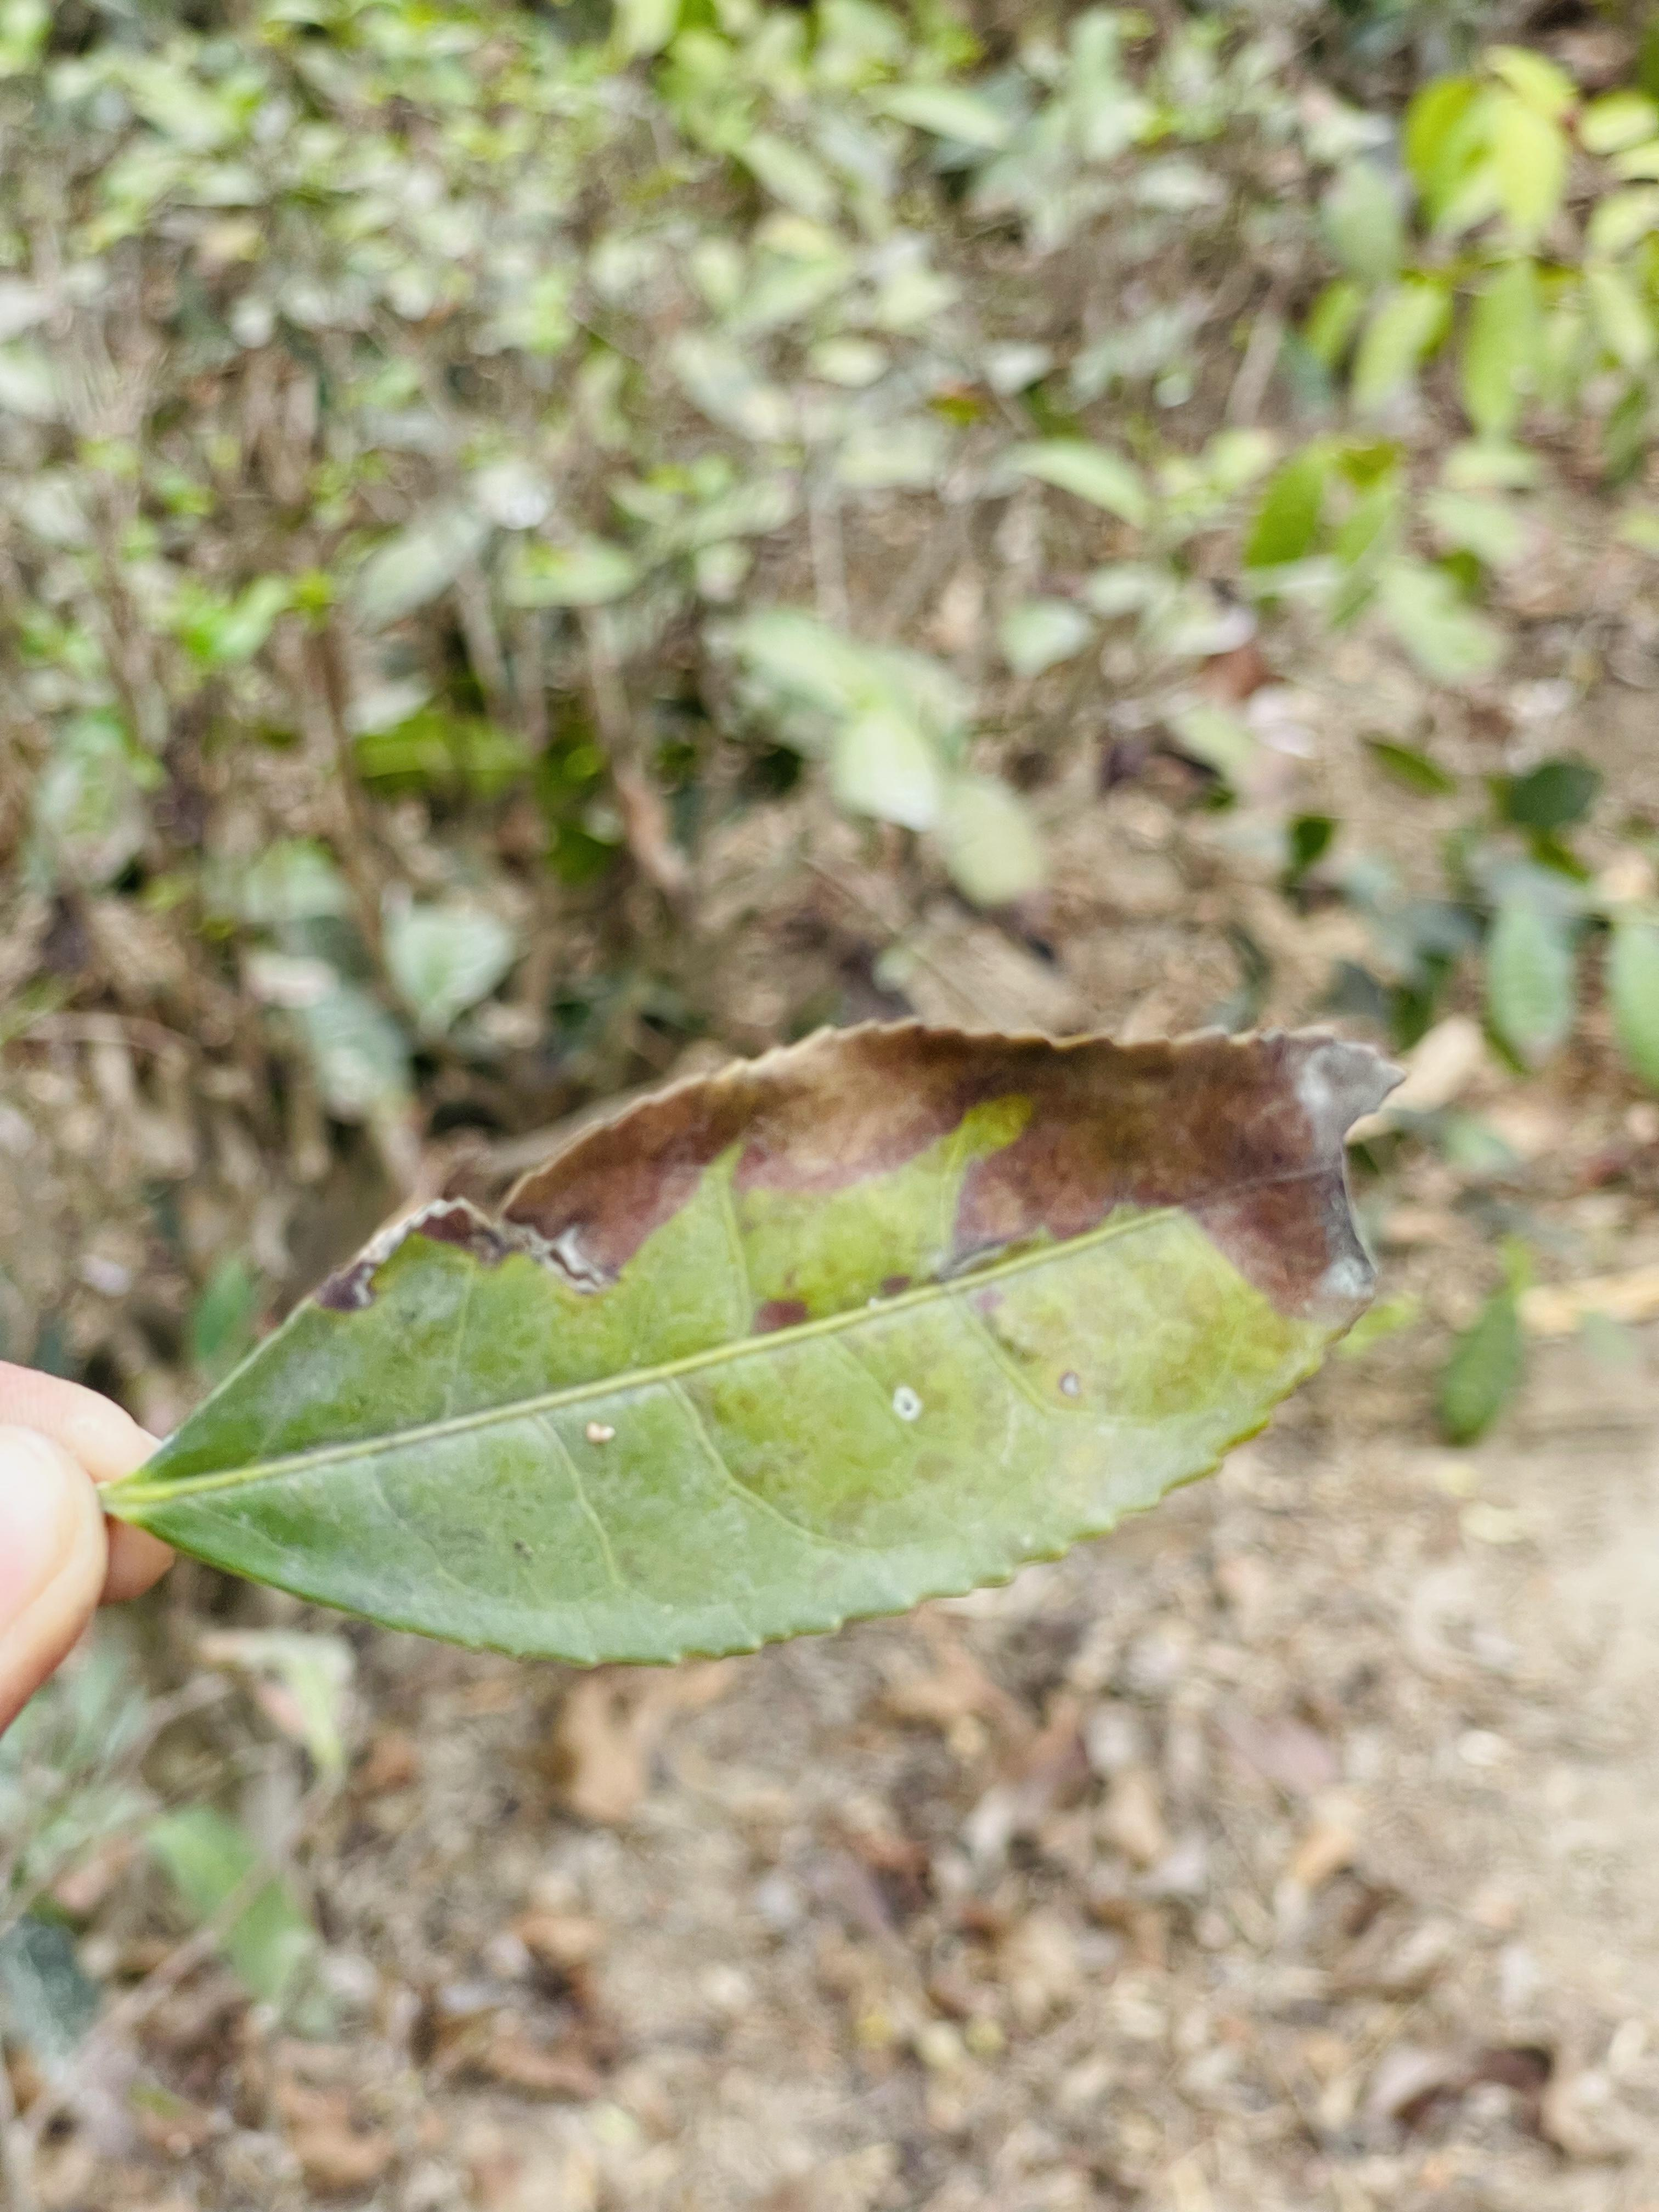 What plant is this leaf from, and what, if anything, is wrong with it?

tea, blight
